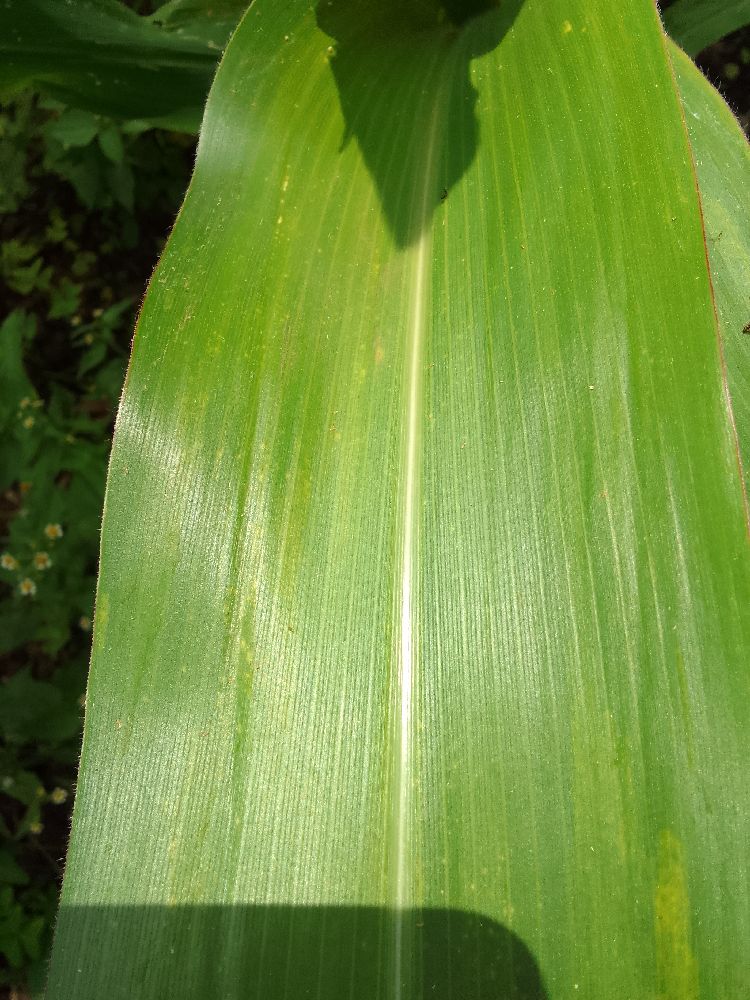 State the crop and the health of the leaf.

maize, healthy
